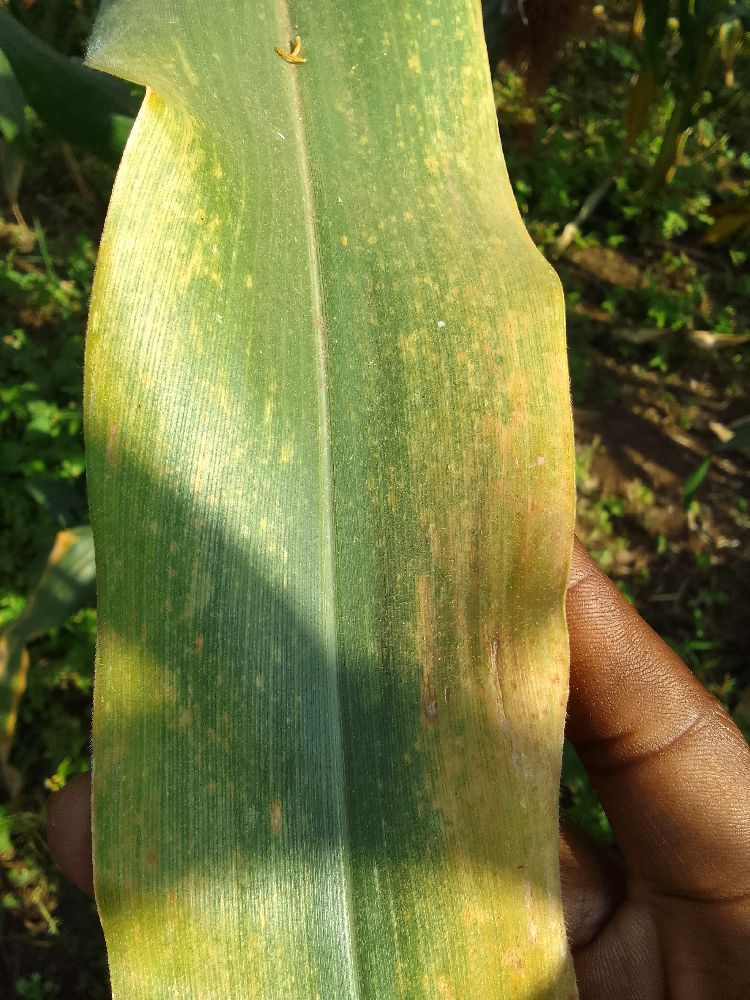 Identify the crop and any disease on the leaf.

maize, maize lethal necrosis
